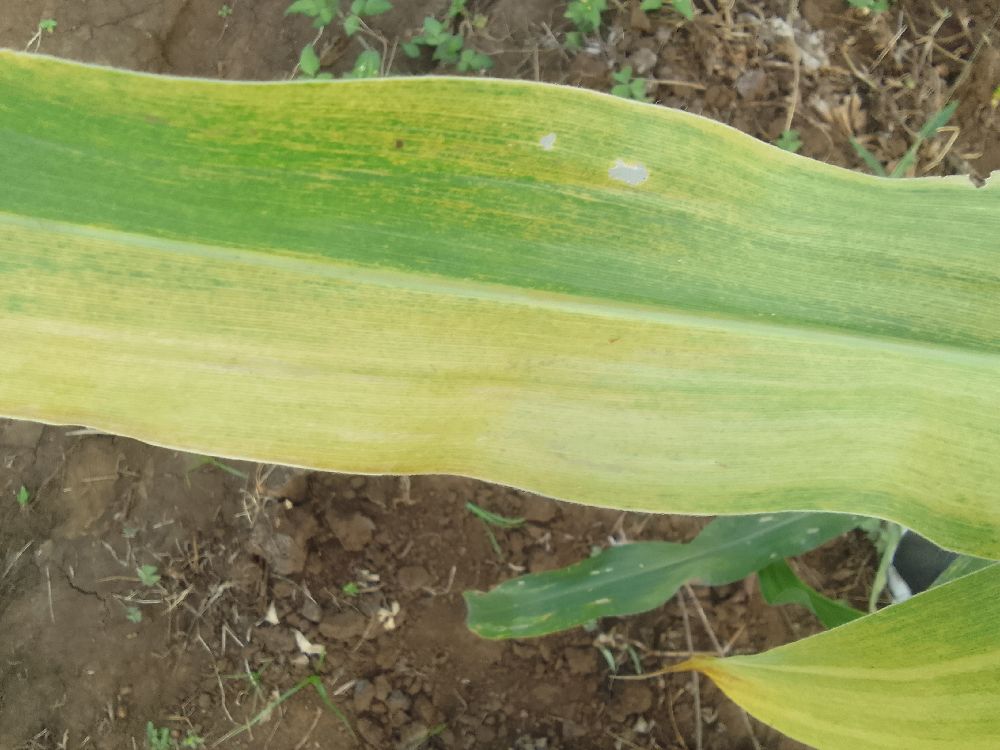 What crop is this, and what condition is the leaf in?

maize, maize lethal necrosis
